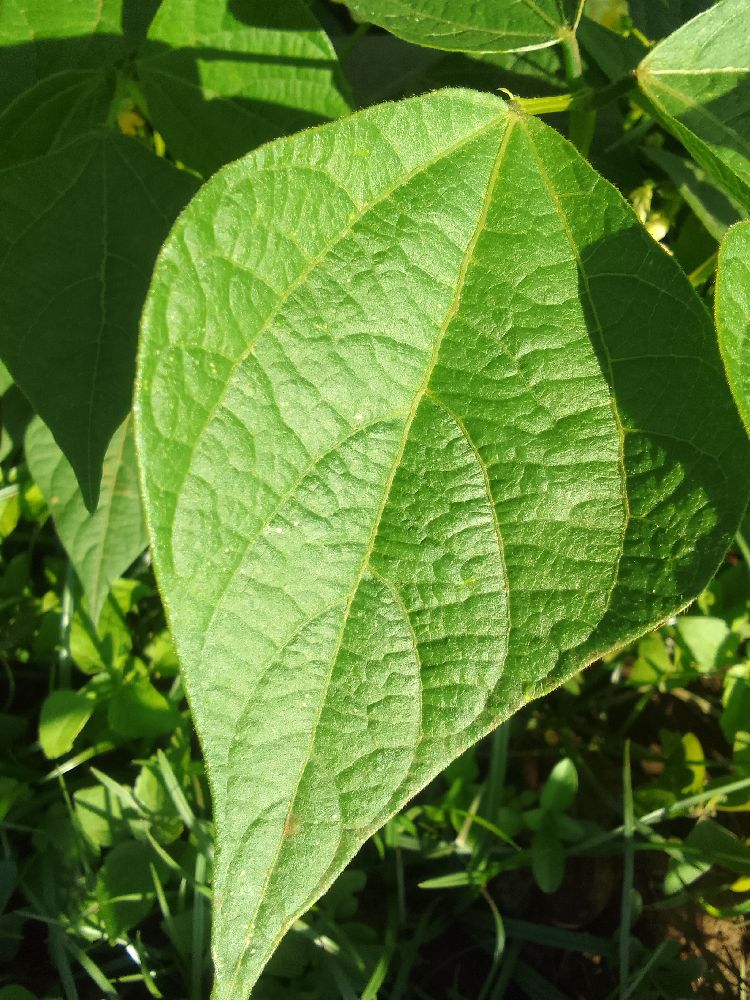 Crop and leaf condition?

common bean, healthy
